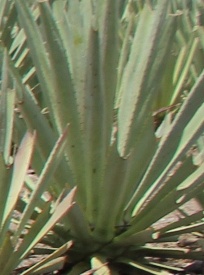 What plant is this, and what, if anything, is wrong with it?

agave, healthy
